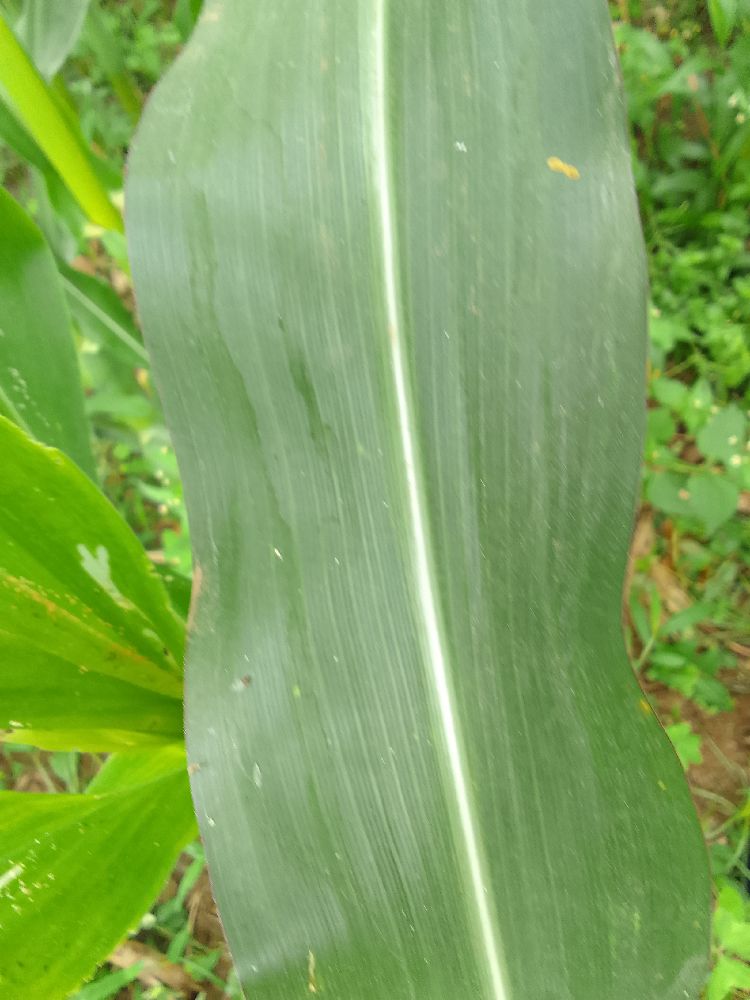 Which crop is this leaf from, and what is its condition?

maize, healthy
